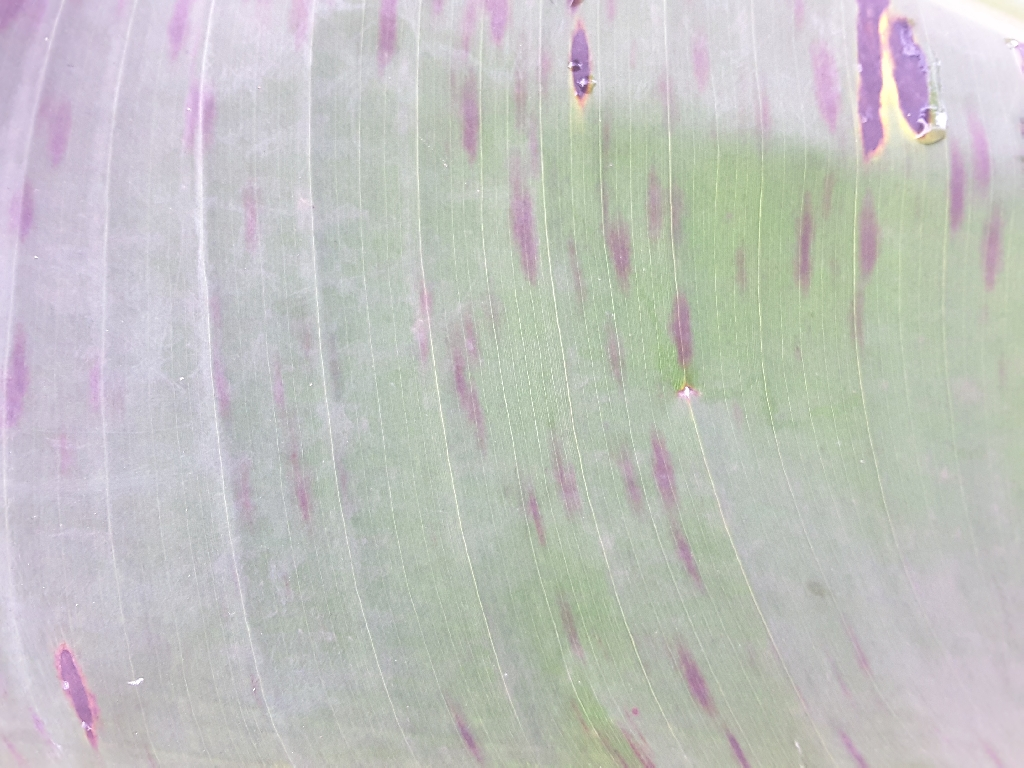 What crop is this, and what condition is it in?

banana, black sigatoka
